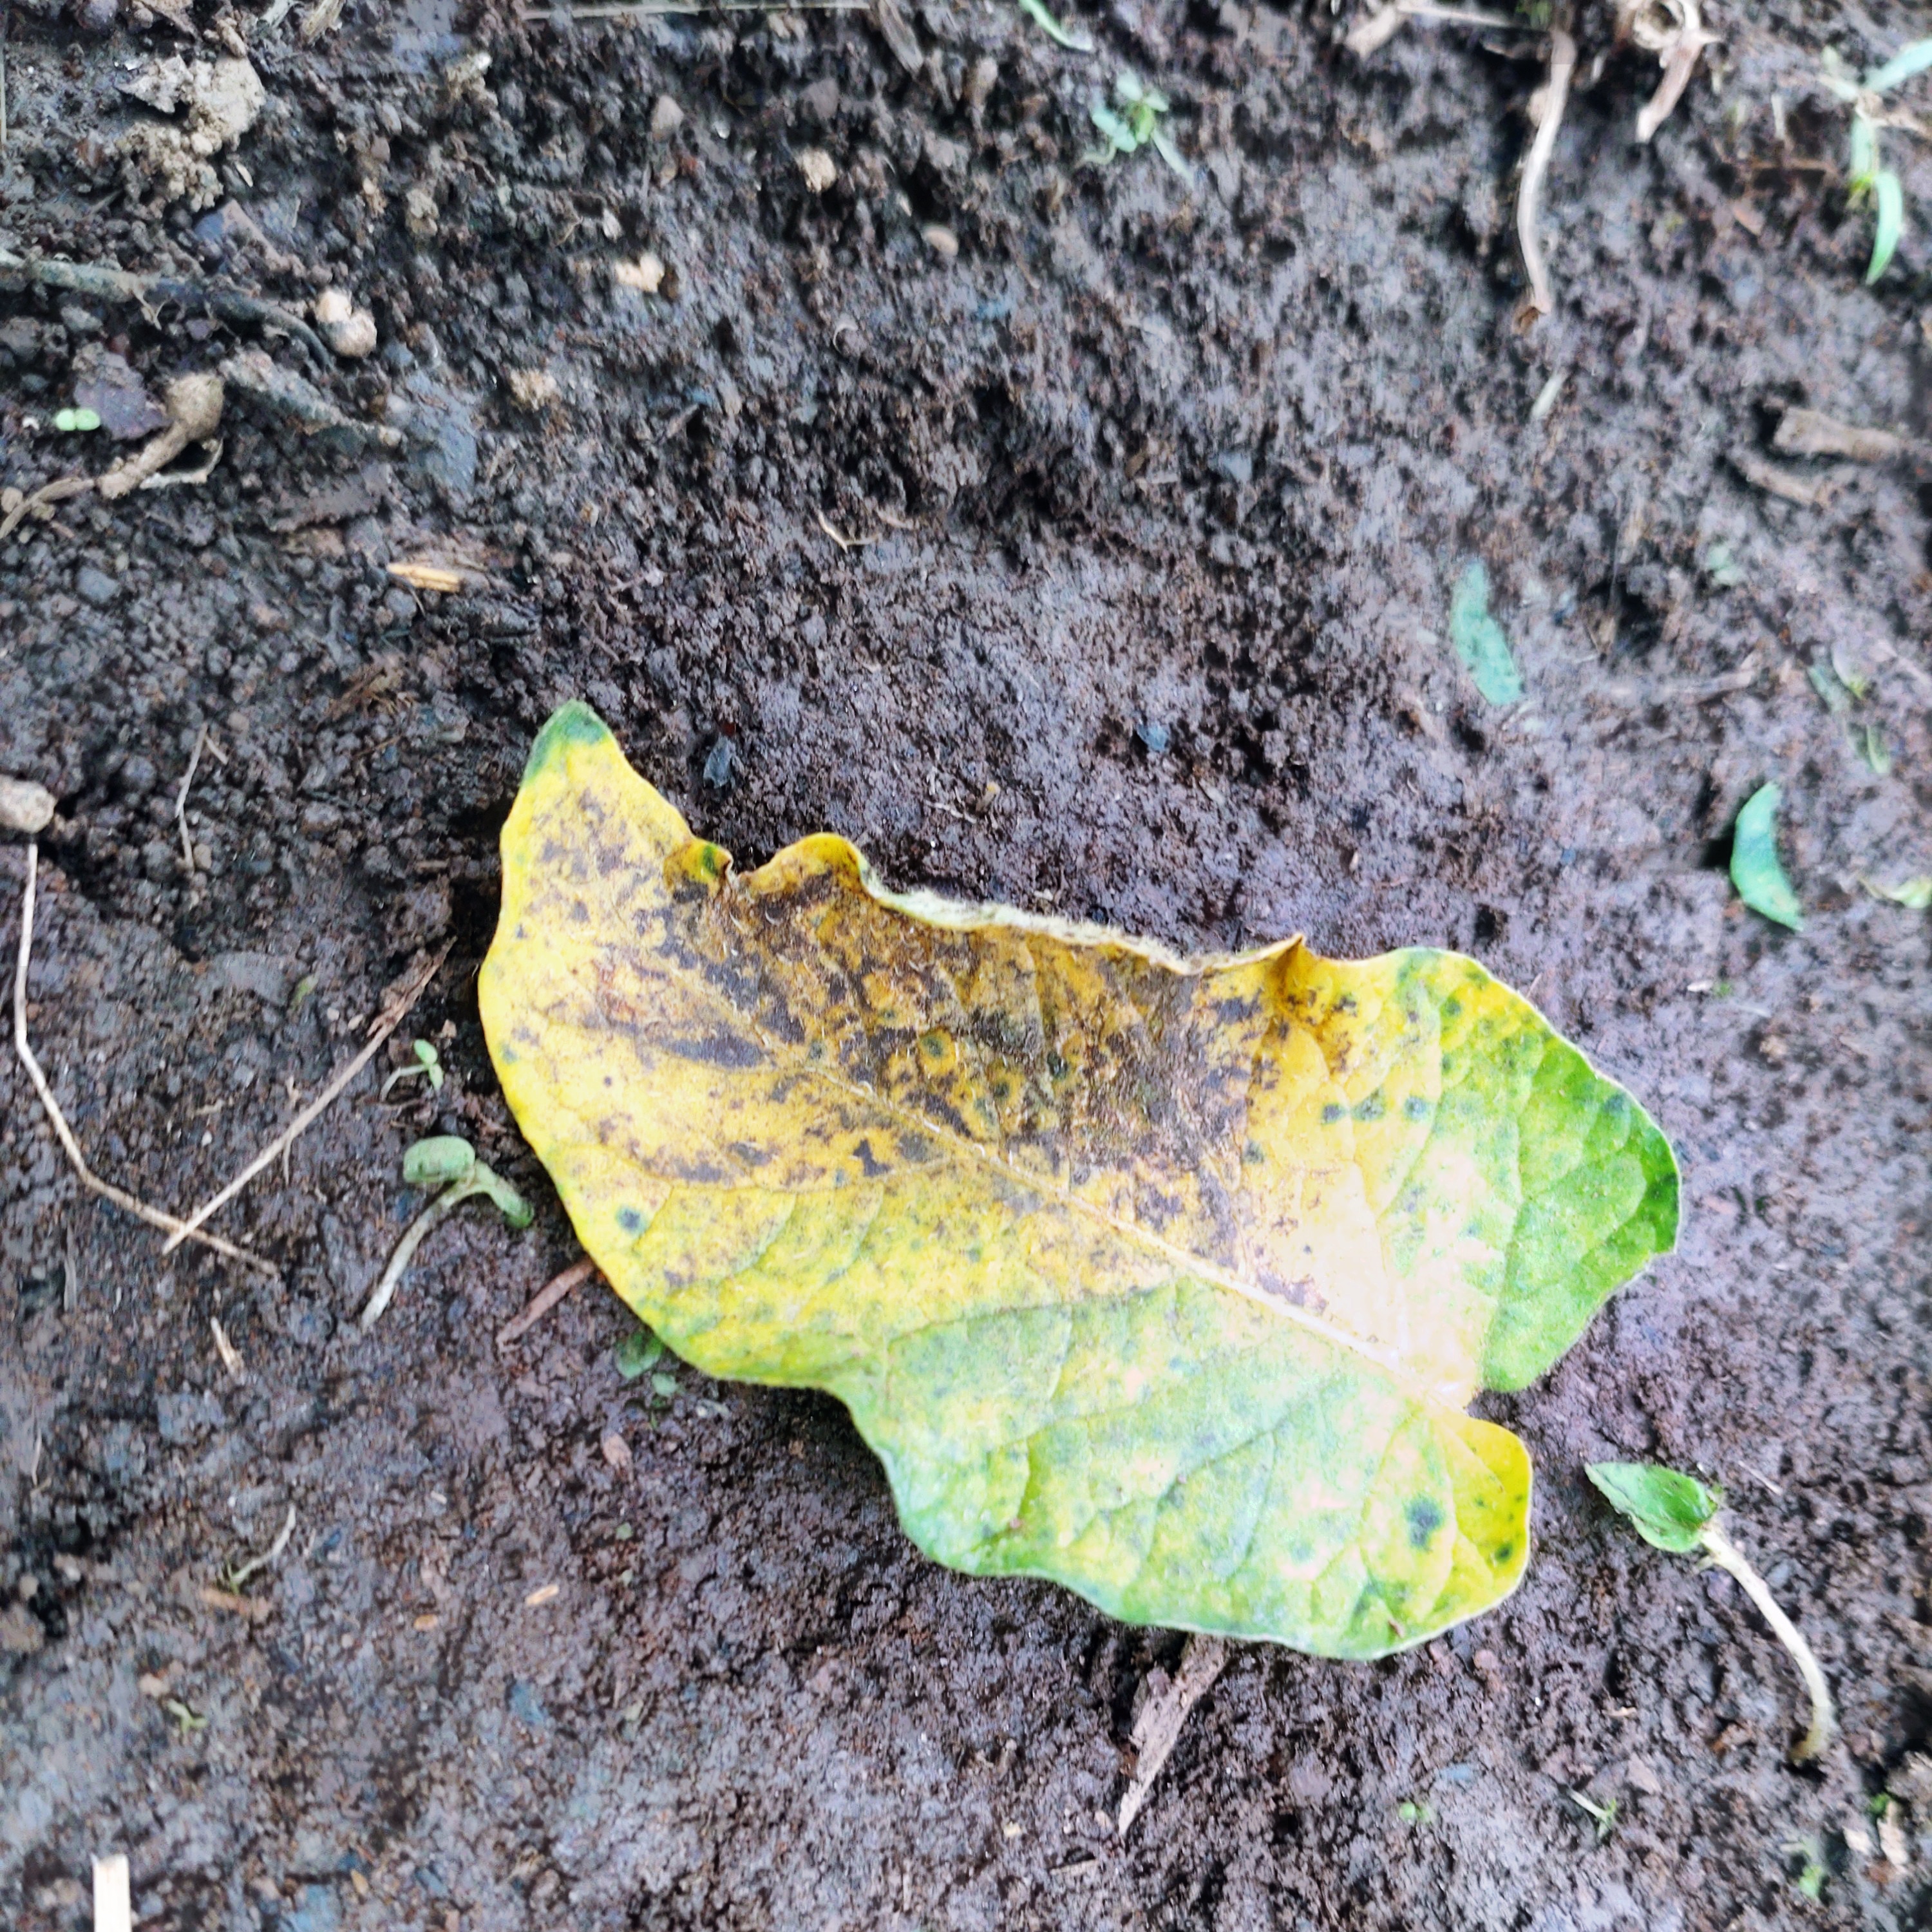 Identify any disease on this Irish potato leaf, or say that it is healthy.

late blight
